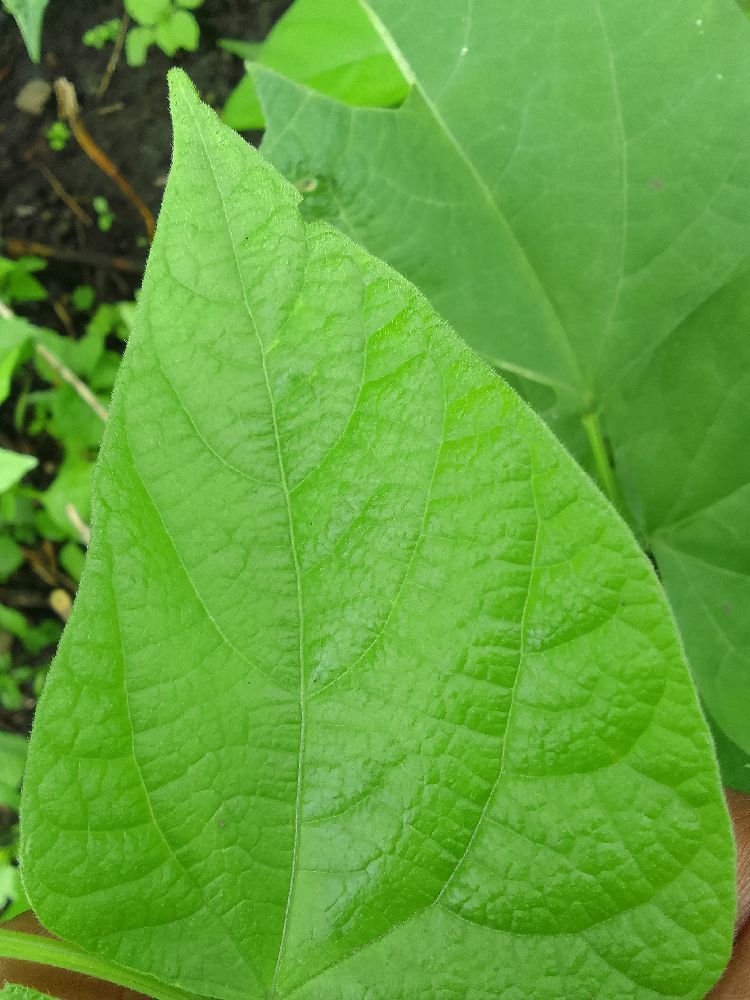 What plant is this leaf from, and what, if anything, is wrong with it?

common bean, healthy
